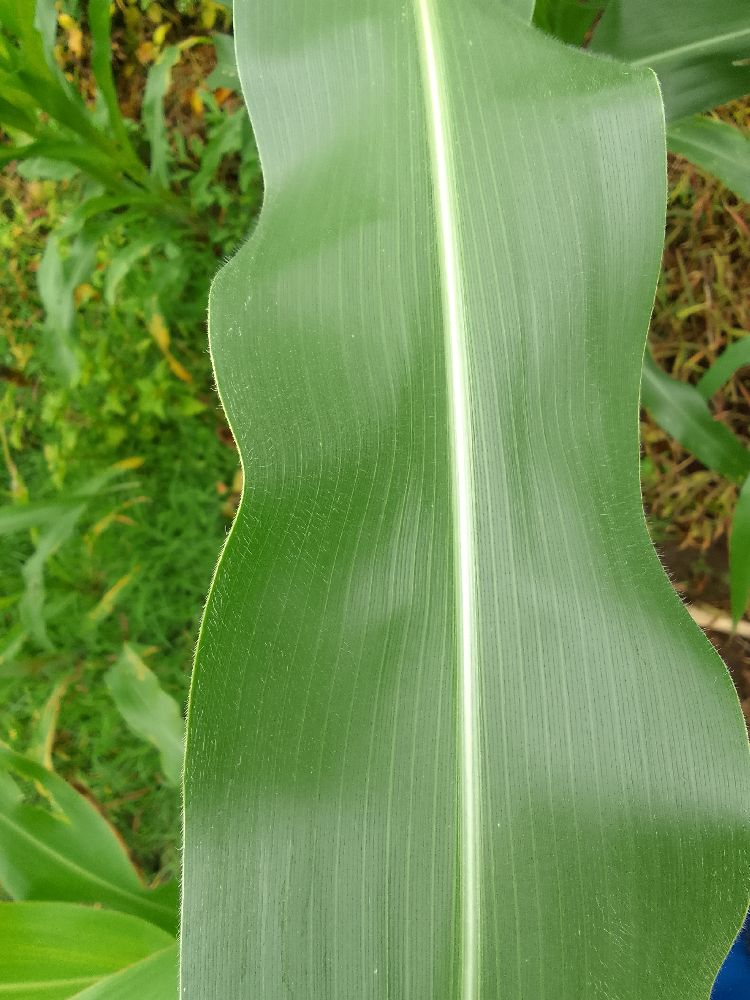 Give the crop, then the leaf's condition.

maize, healthy
